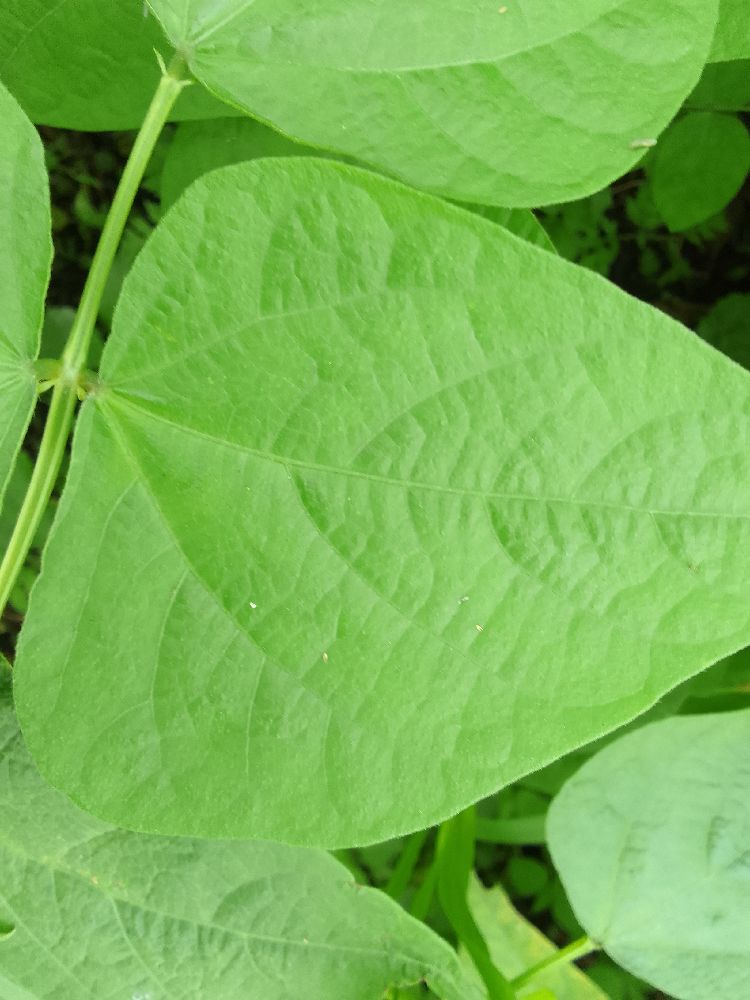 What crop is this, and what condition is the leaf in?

common bean, healthy
